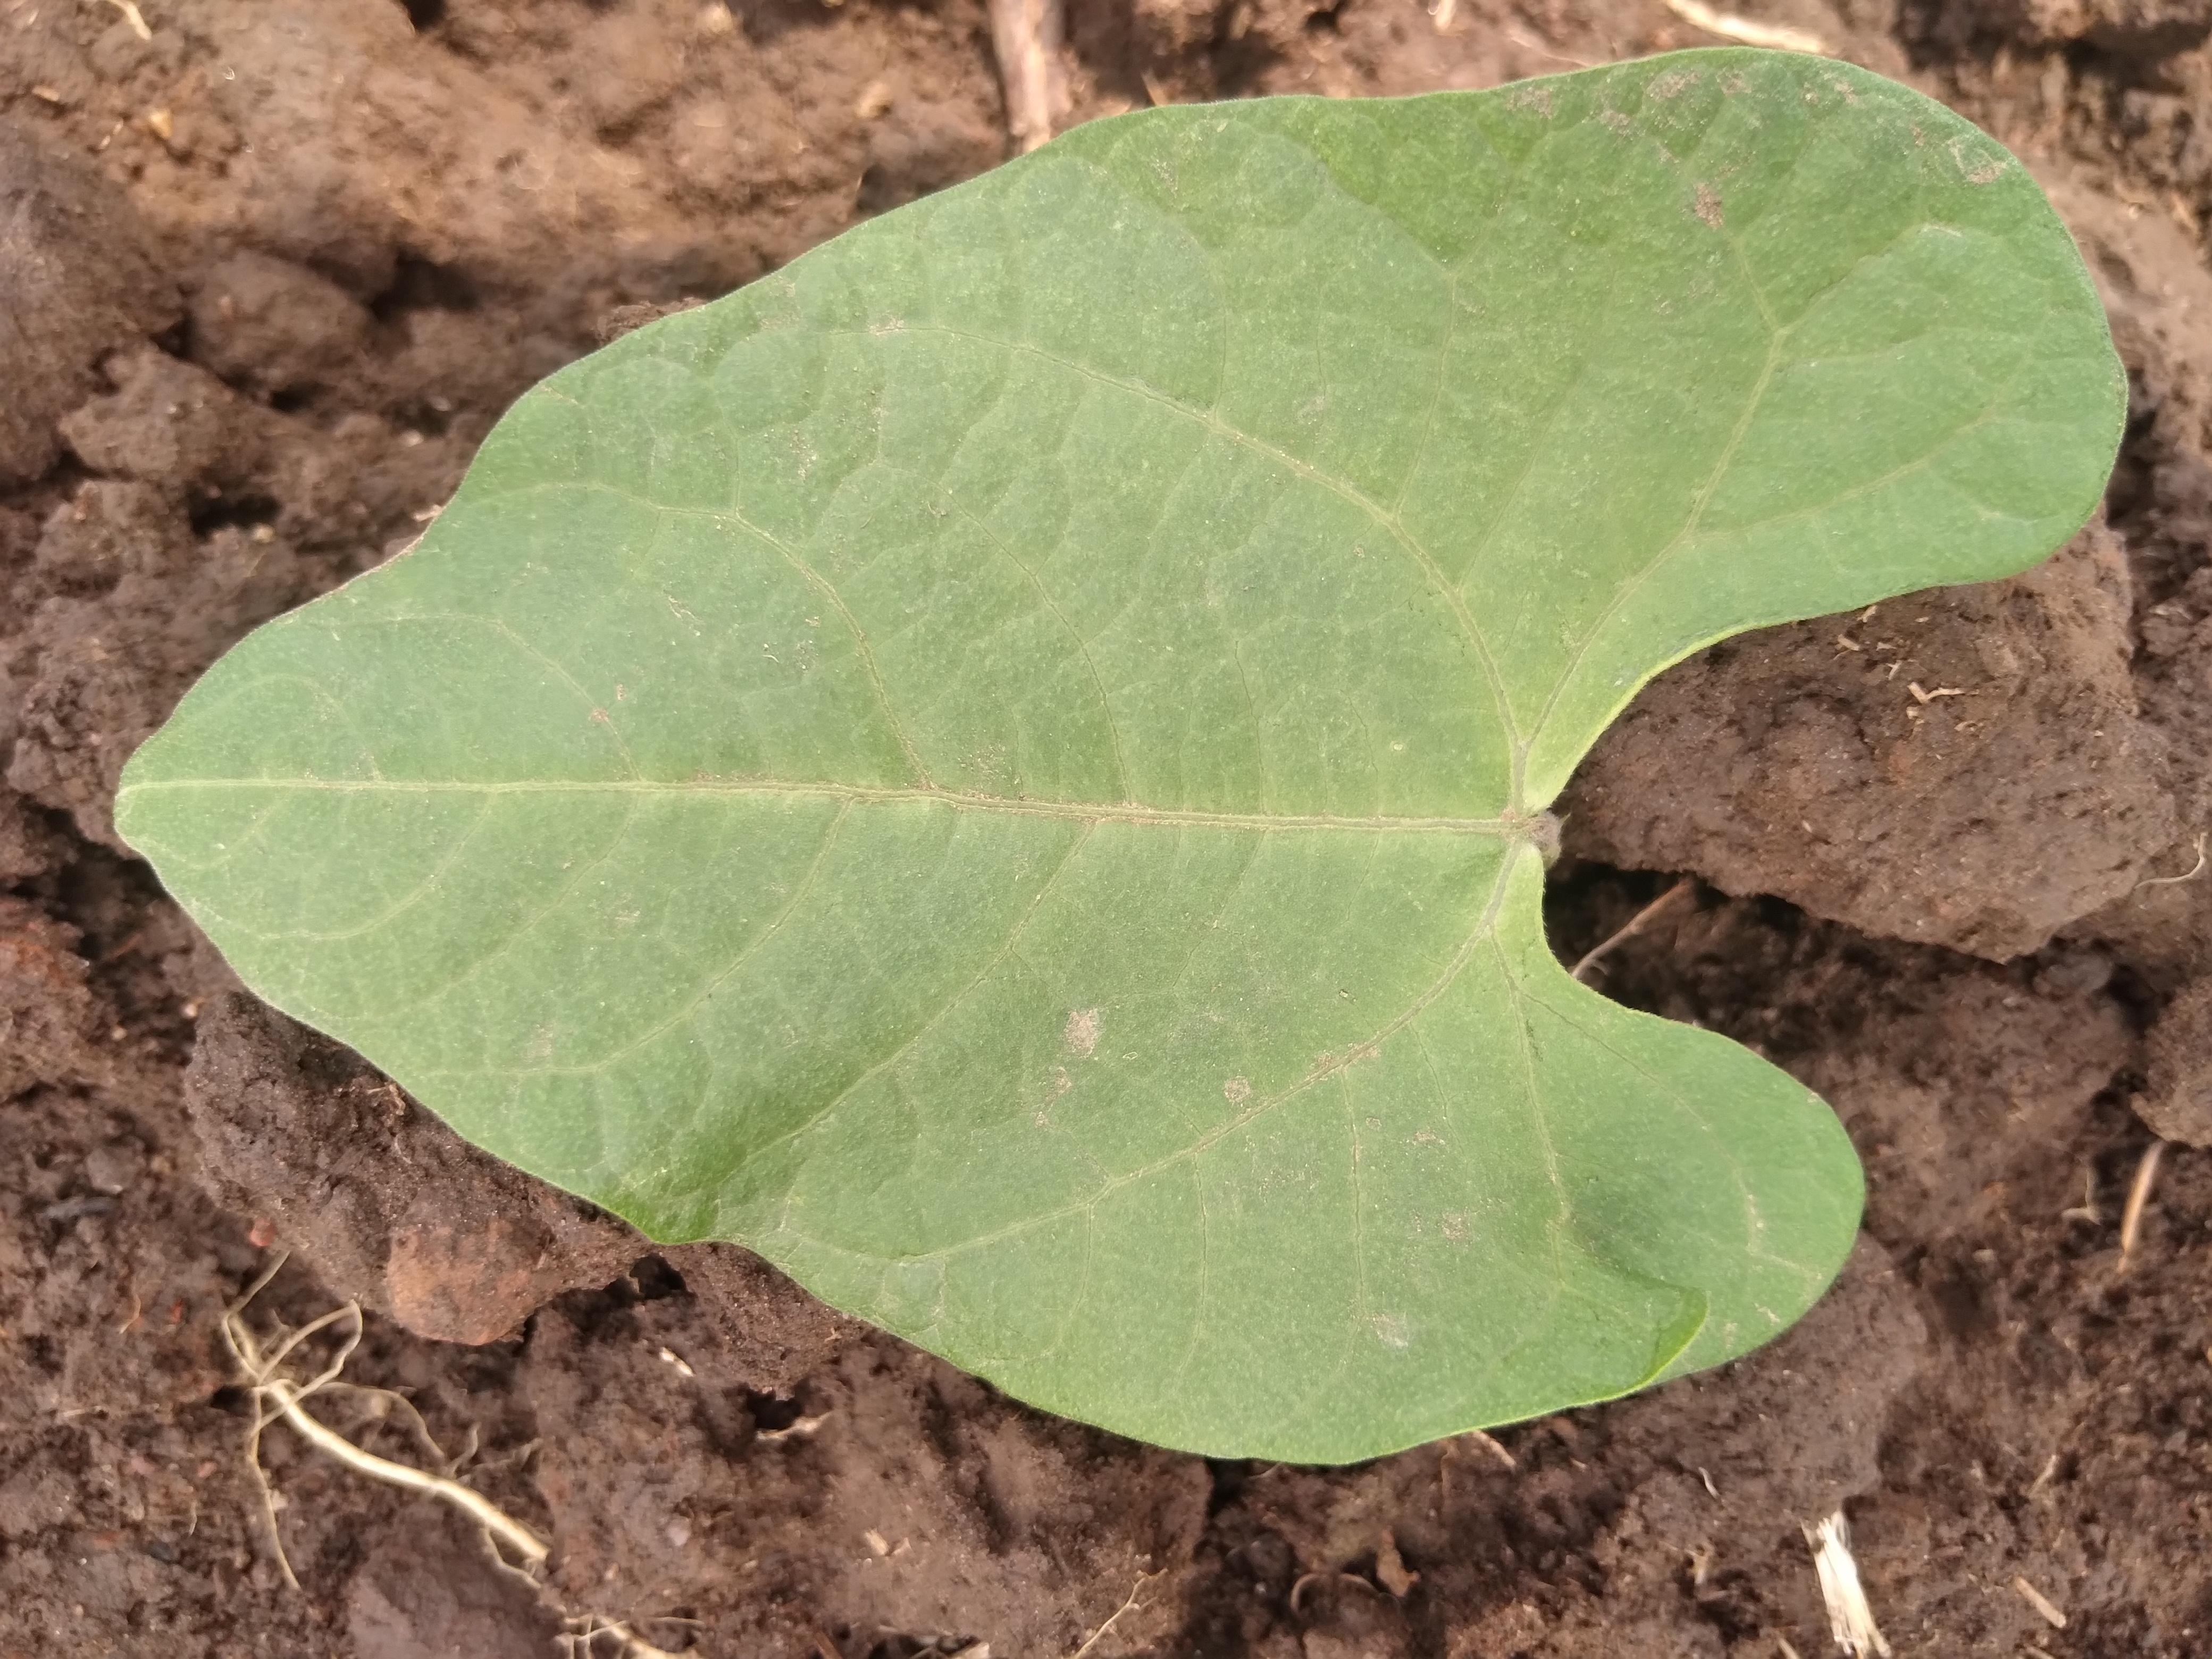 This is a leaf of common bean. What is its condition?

healthy
